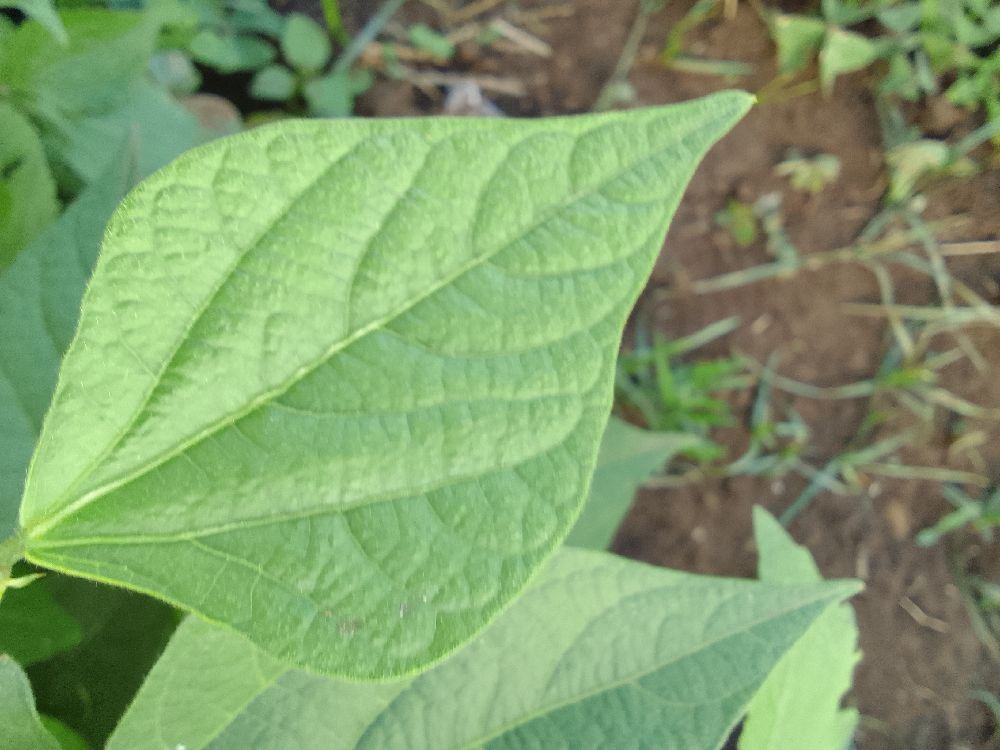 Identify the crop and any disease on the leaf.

common bean, healthy
